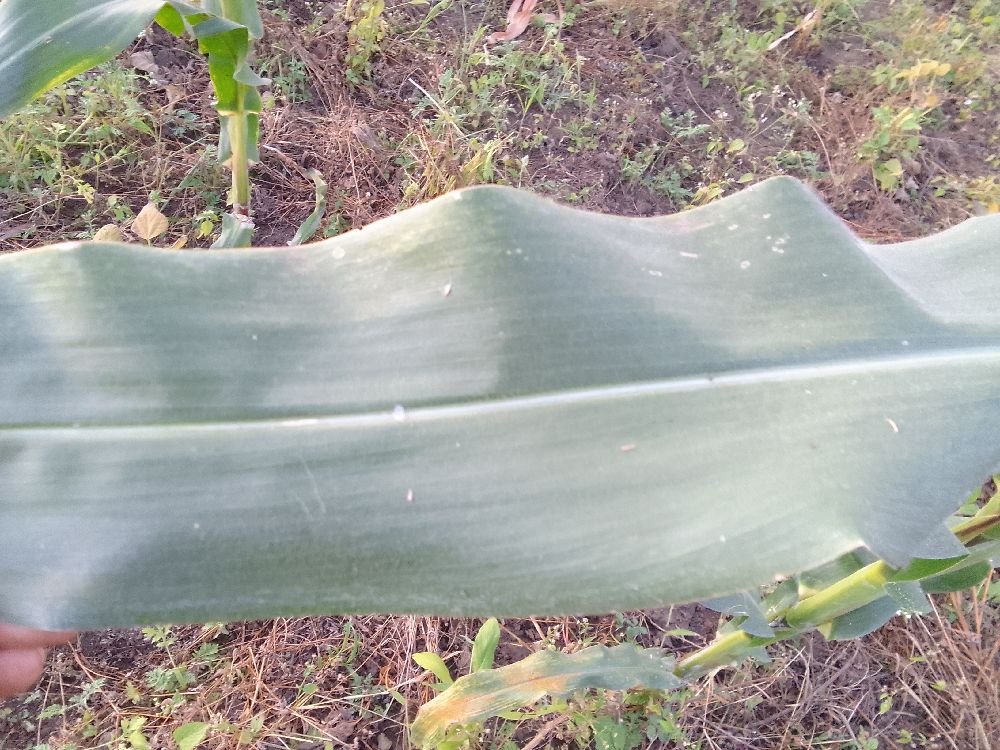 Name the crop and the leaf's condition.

maize, healthy
